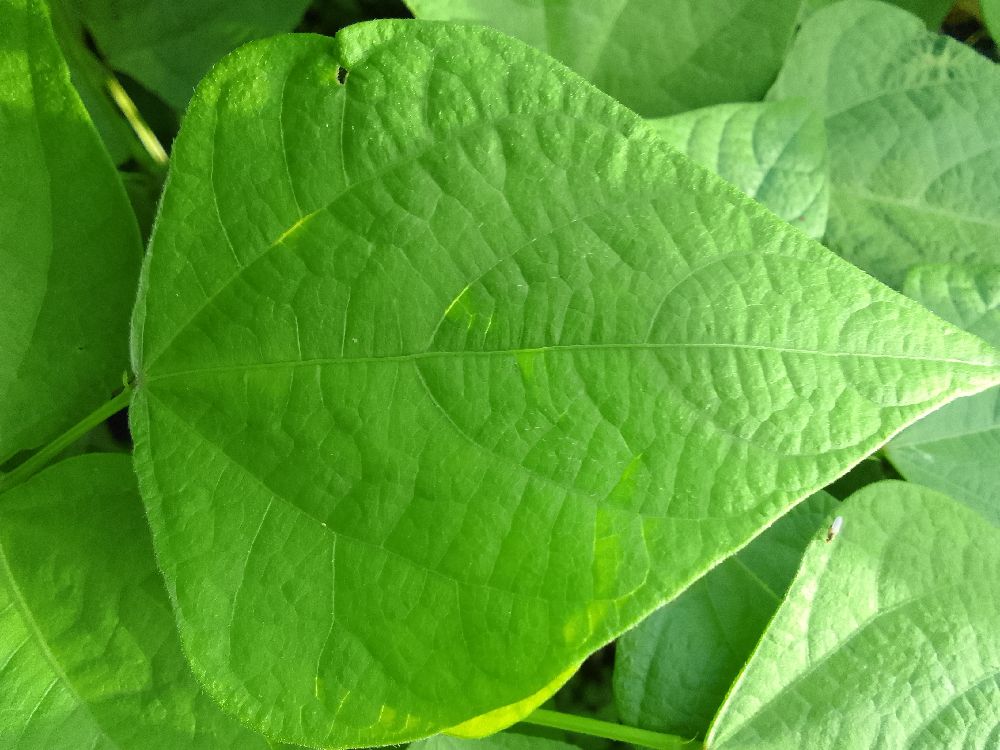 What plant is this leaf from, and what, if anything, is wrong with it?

common bean, healthy
